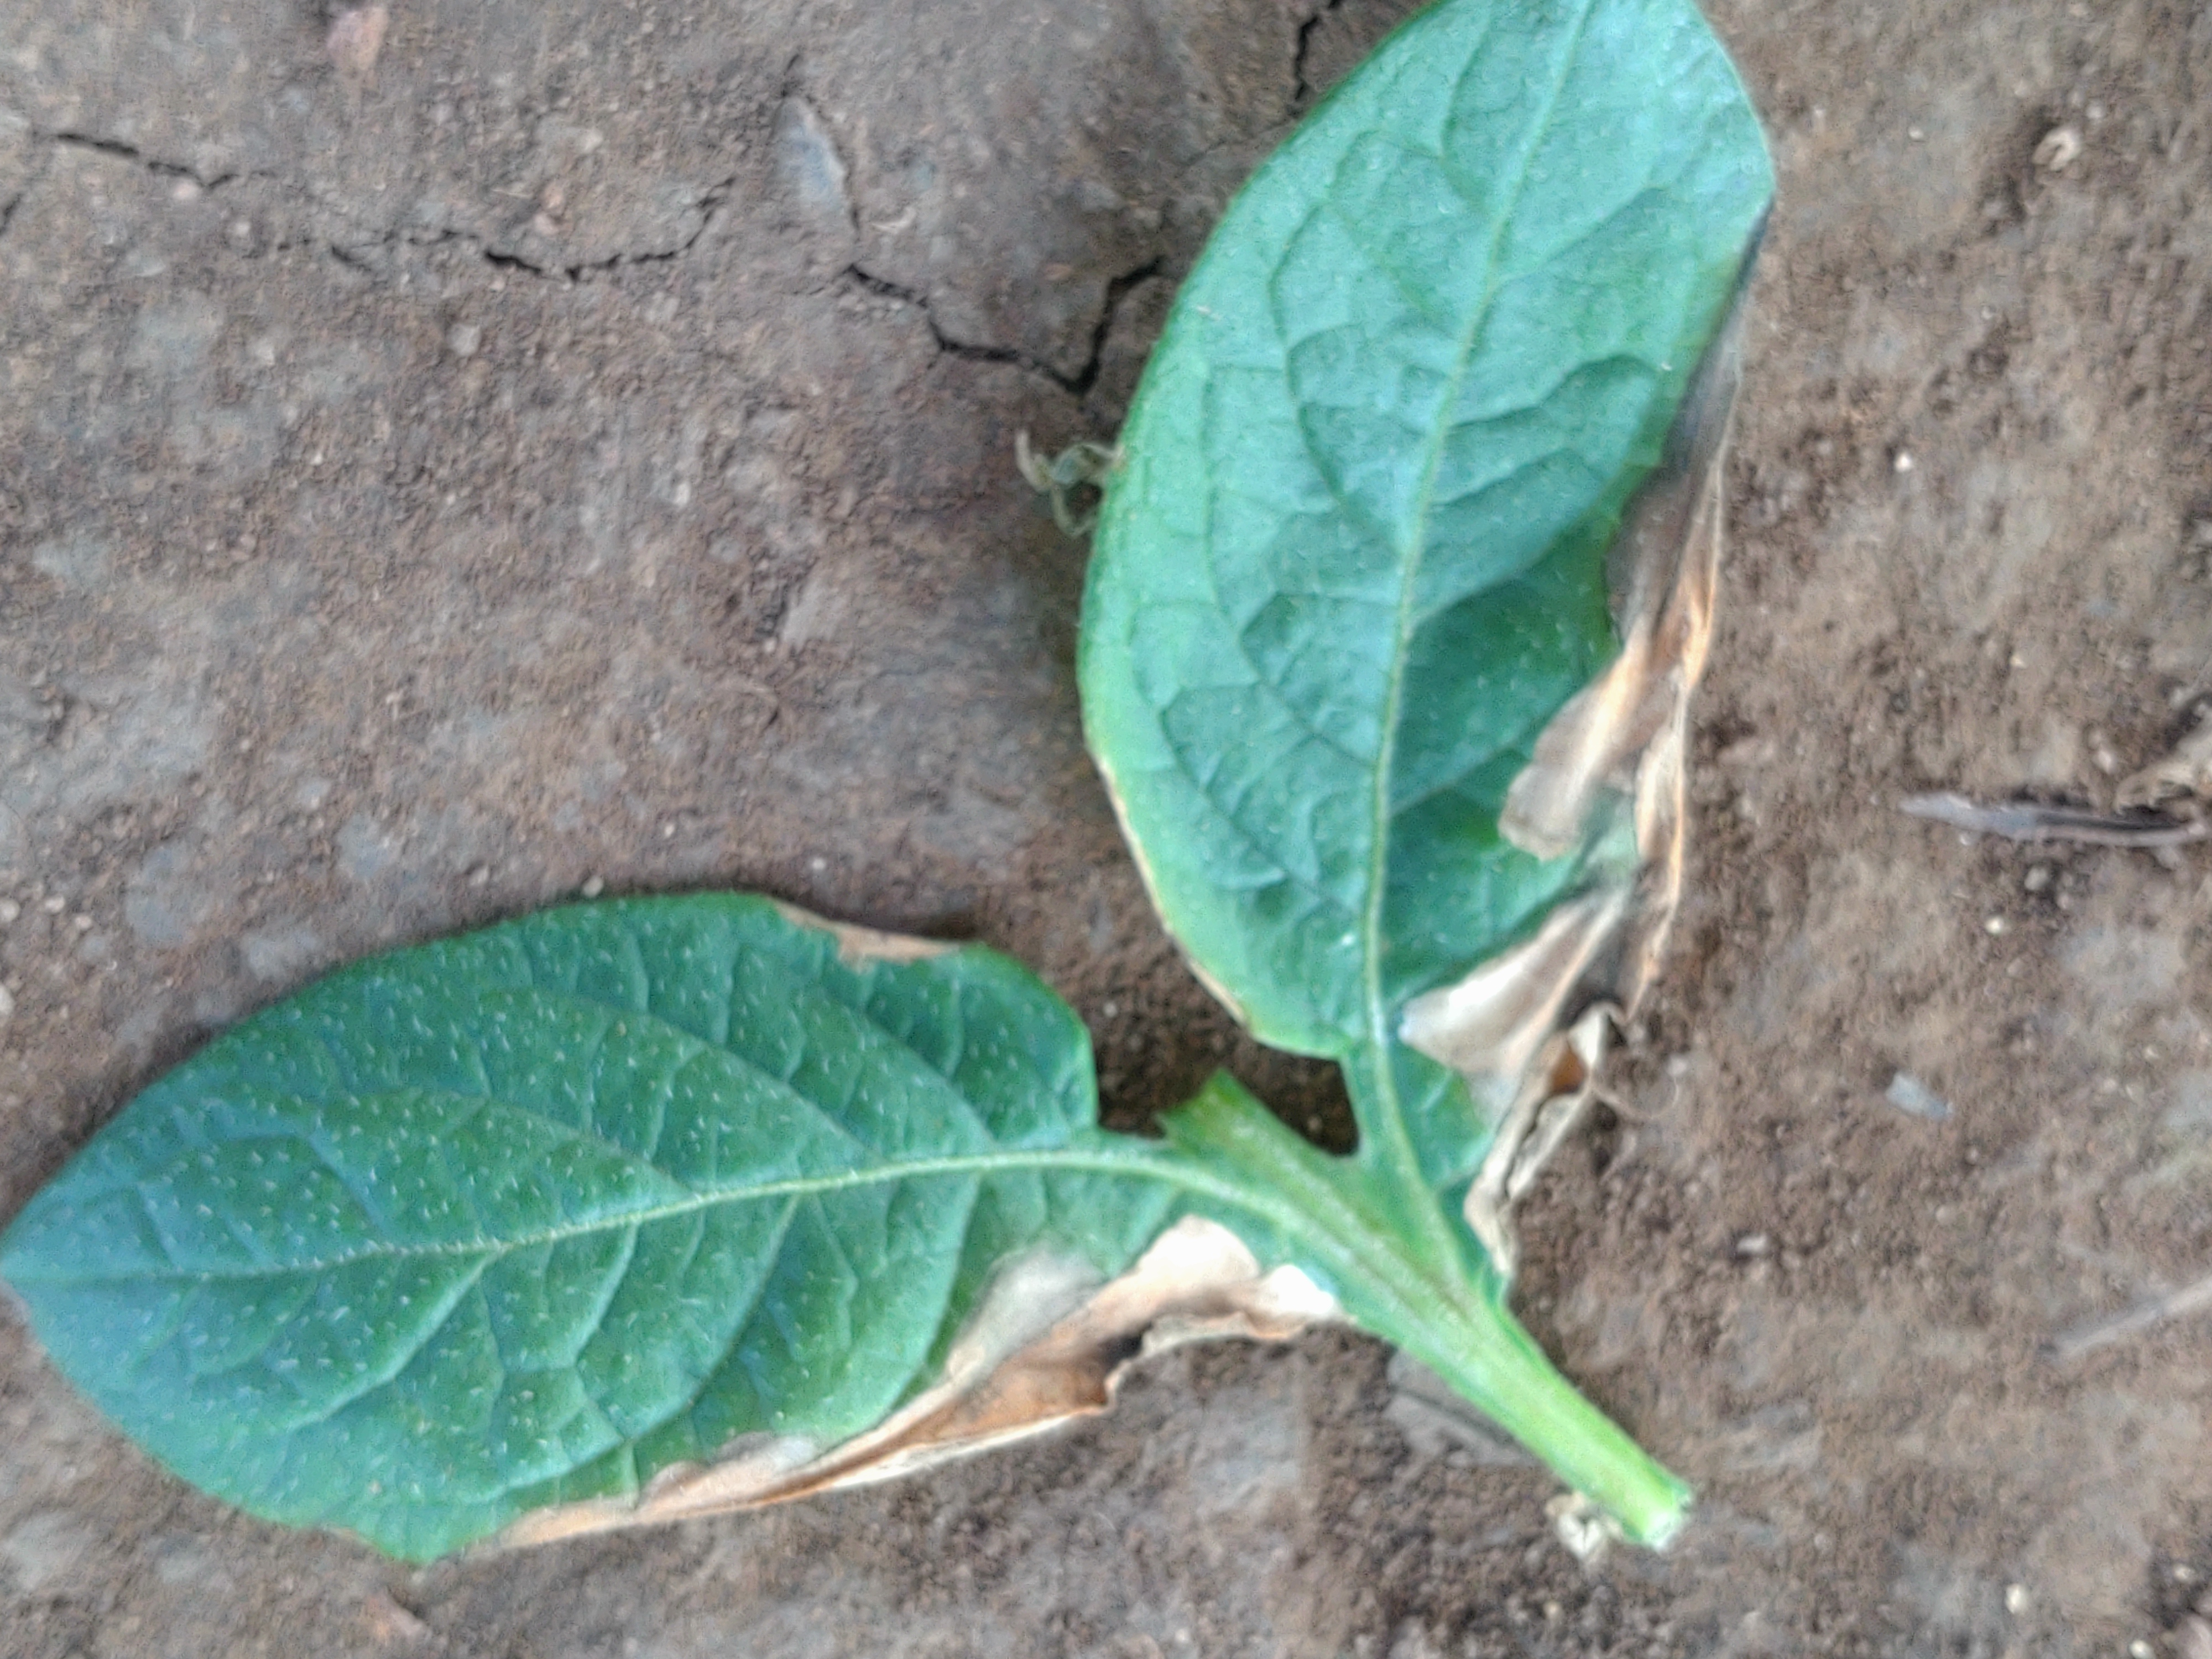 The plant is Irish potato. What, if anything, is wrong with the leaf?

early blight
